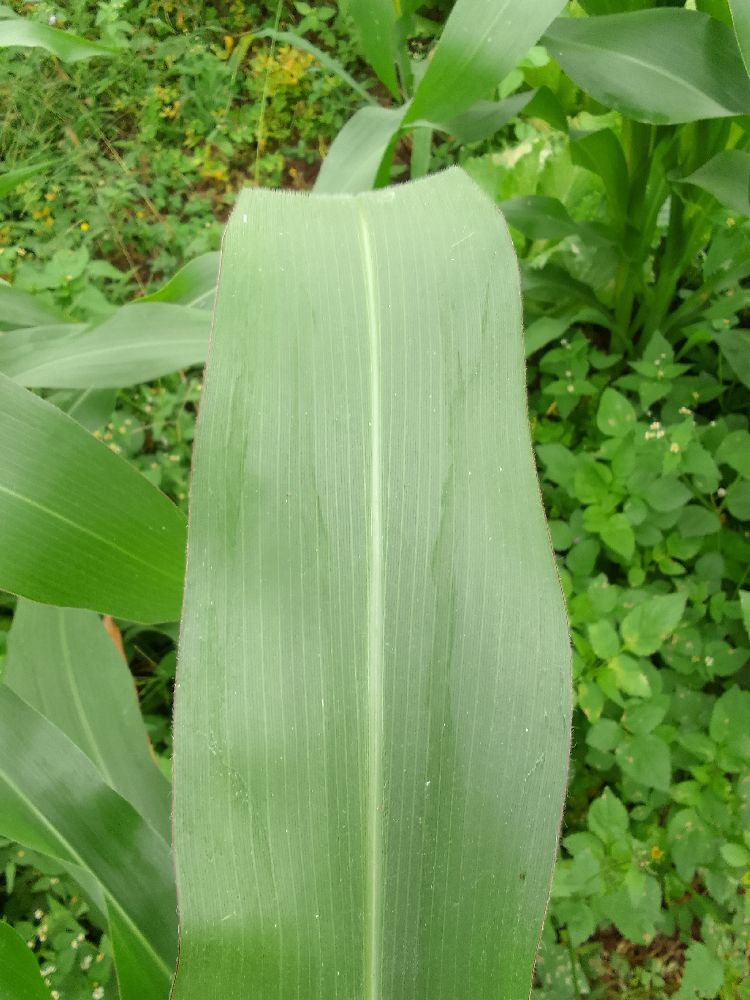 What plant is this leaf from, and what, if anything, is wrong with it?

maize, healthy
